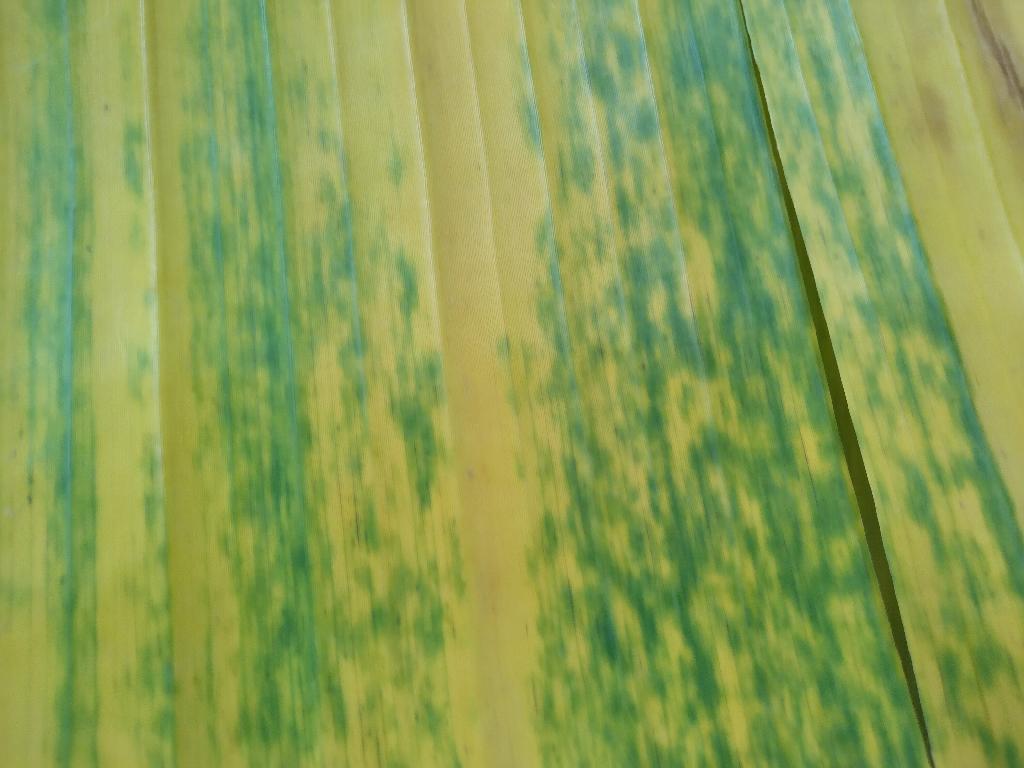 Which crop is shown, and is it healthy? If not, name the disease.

banana, fusarium wilt race 1
